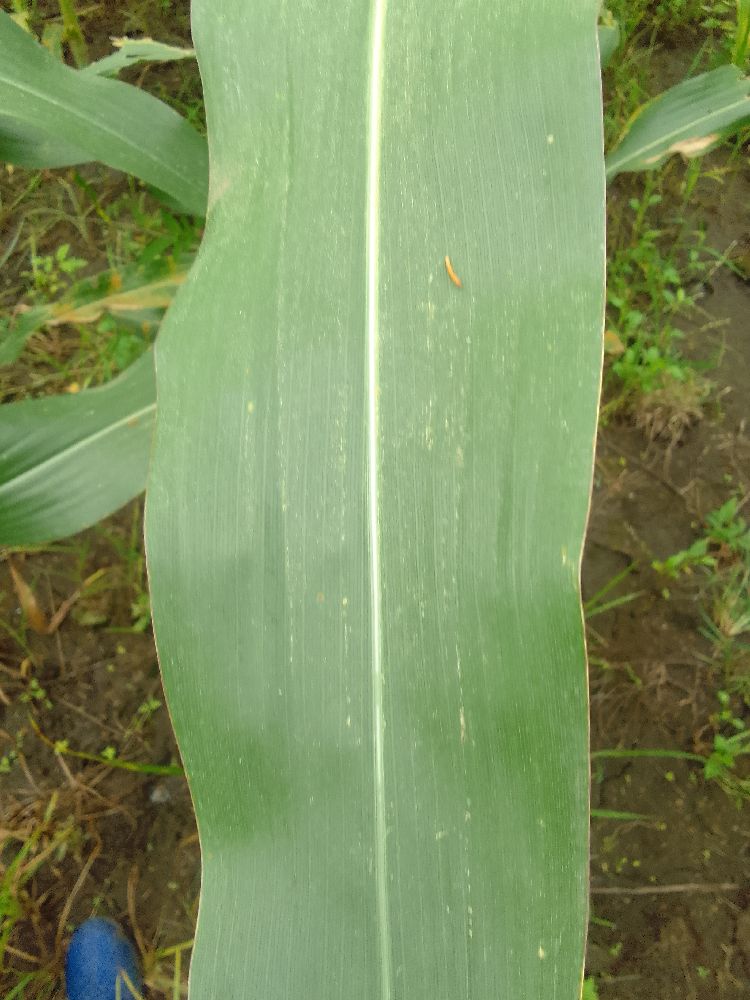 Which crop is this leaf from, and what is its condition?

maize, healthy
